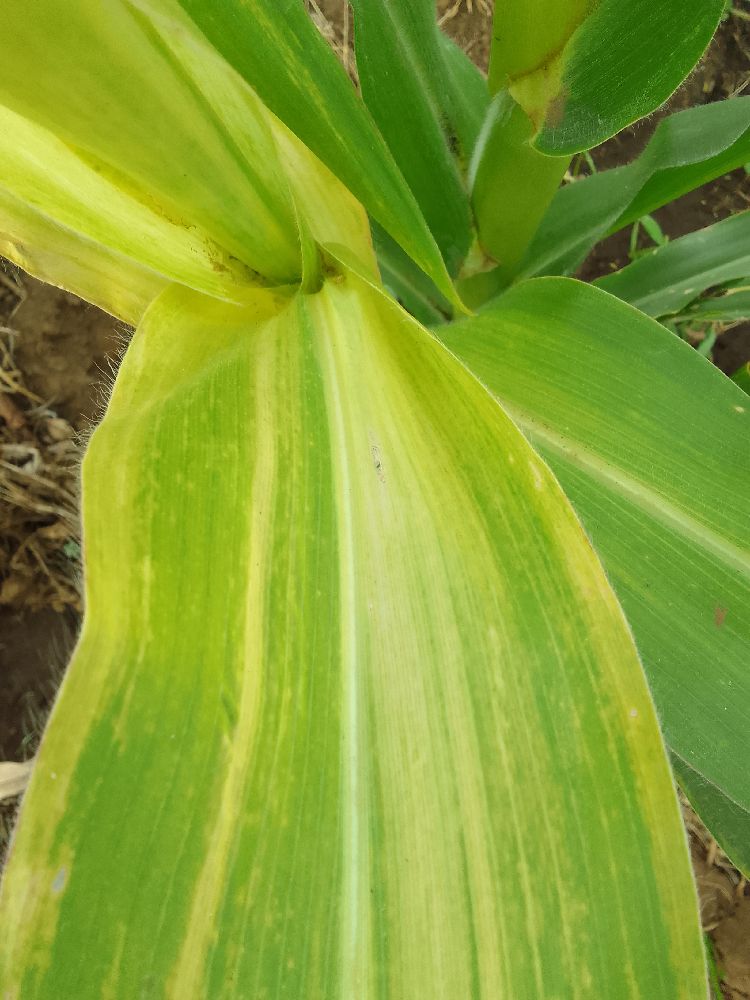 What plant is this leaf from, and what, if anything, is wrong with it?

maize, maize lethal necrosis
